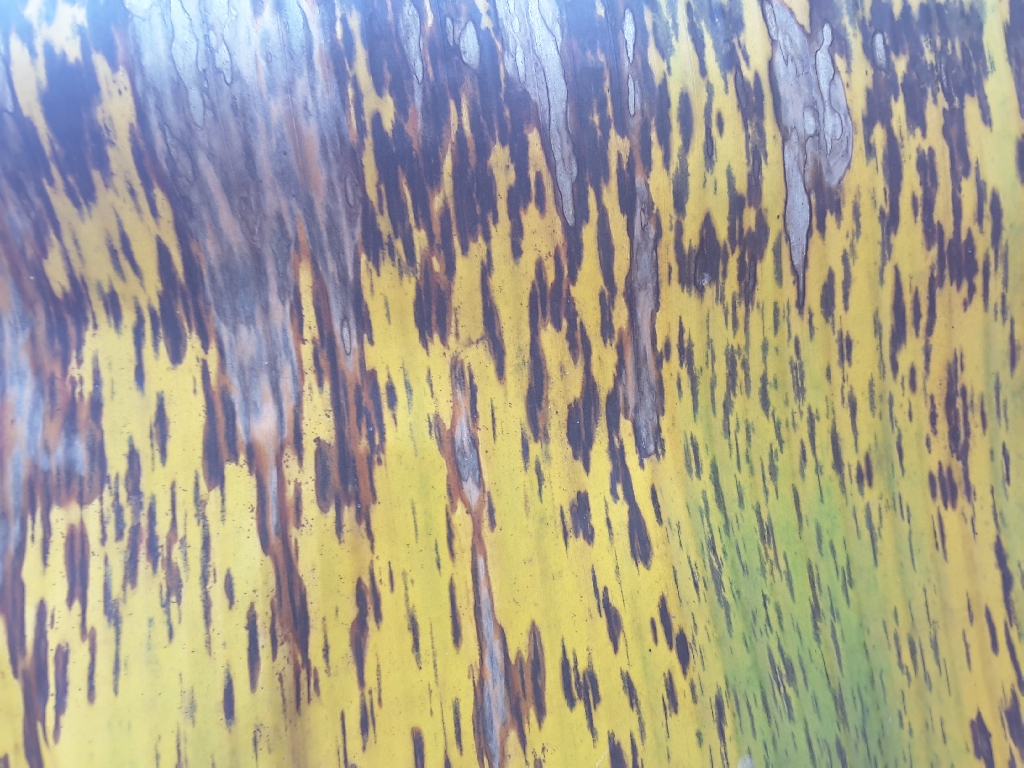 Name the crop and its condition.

banana, black sigatoka
